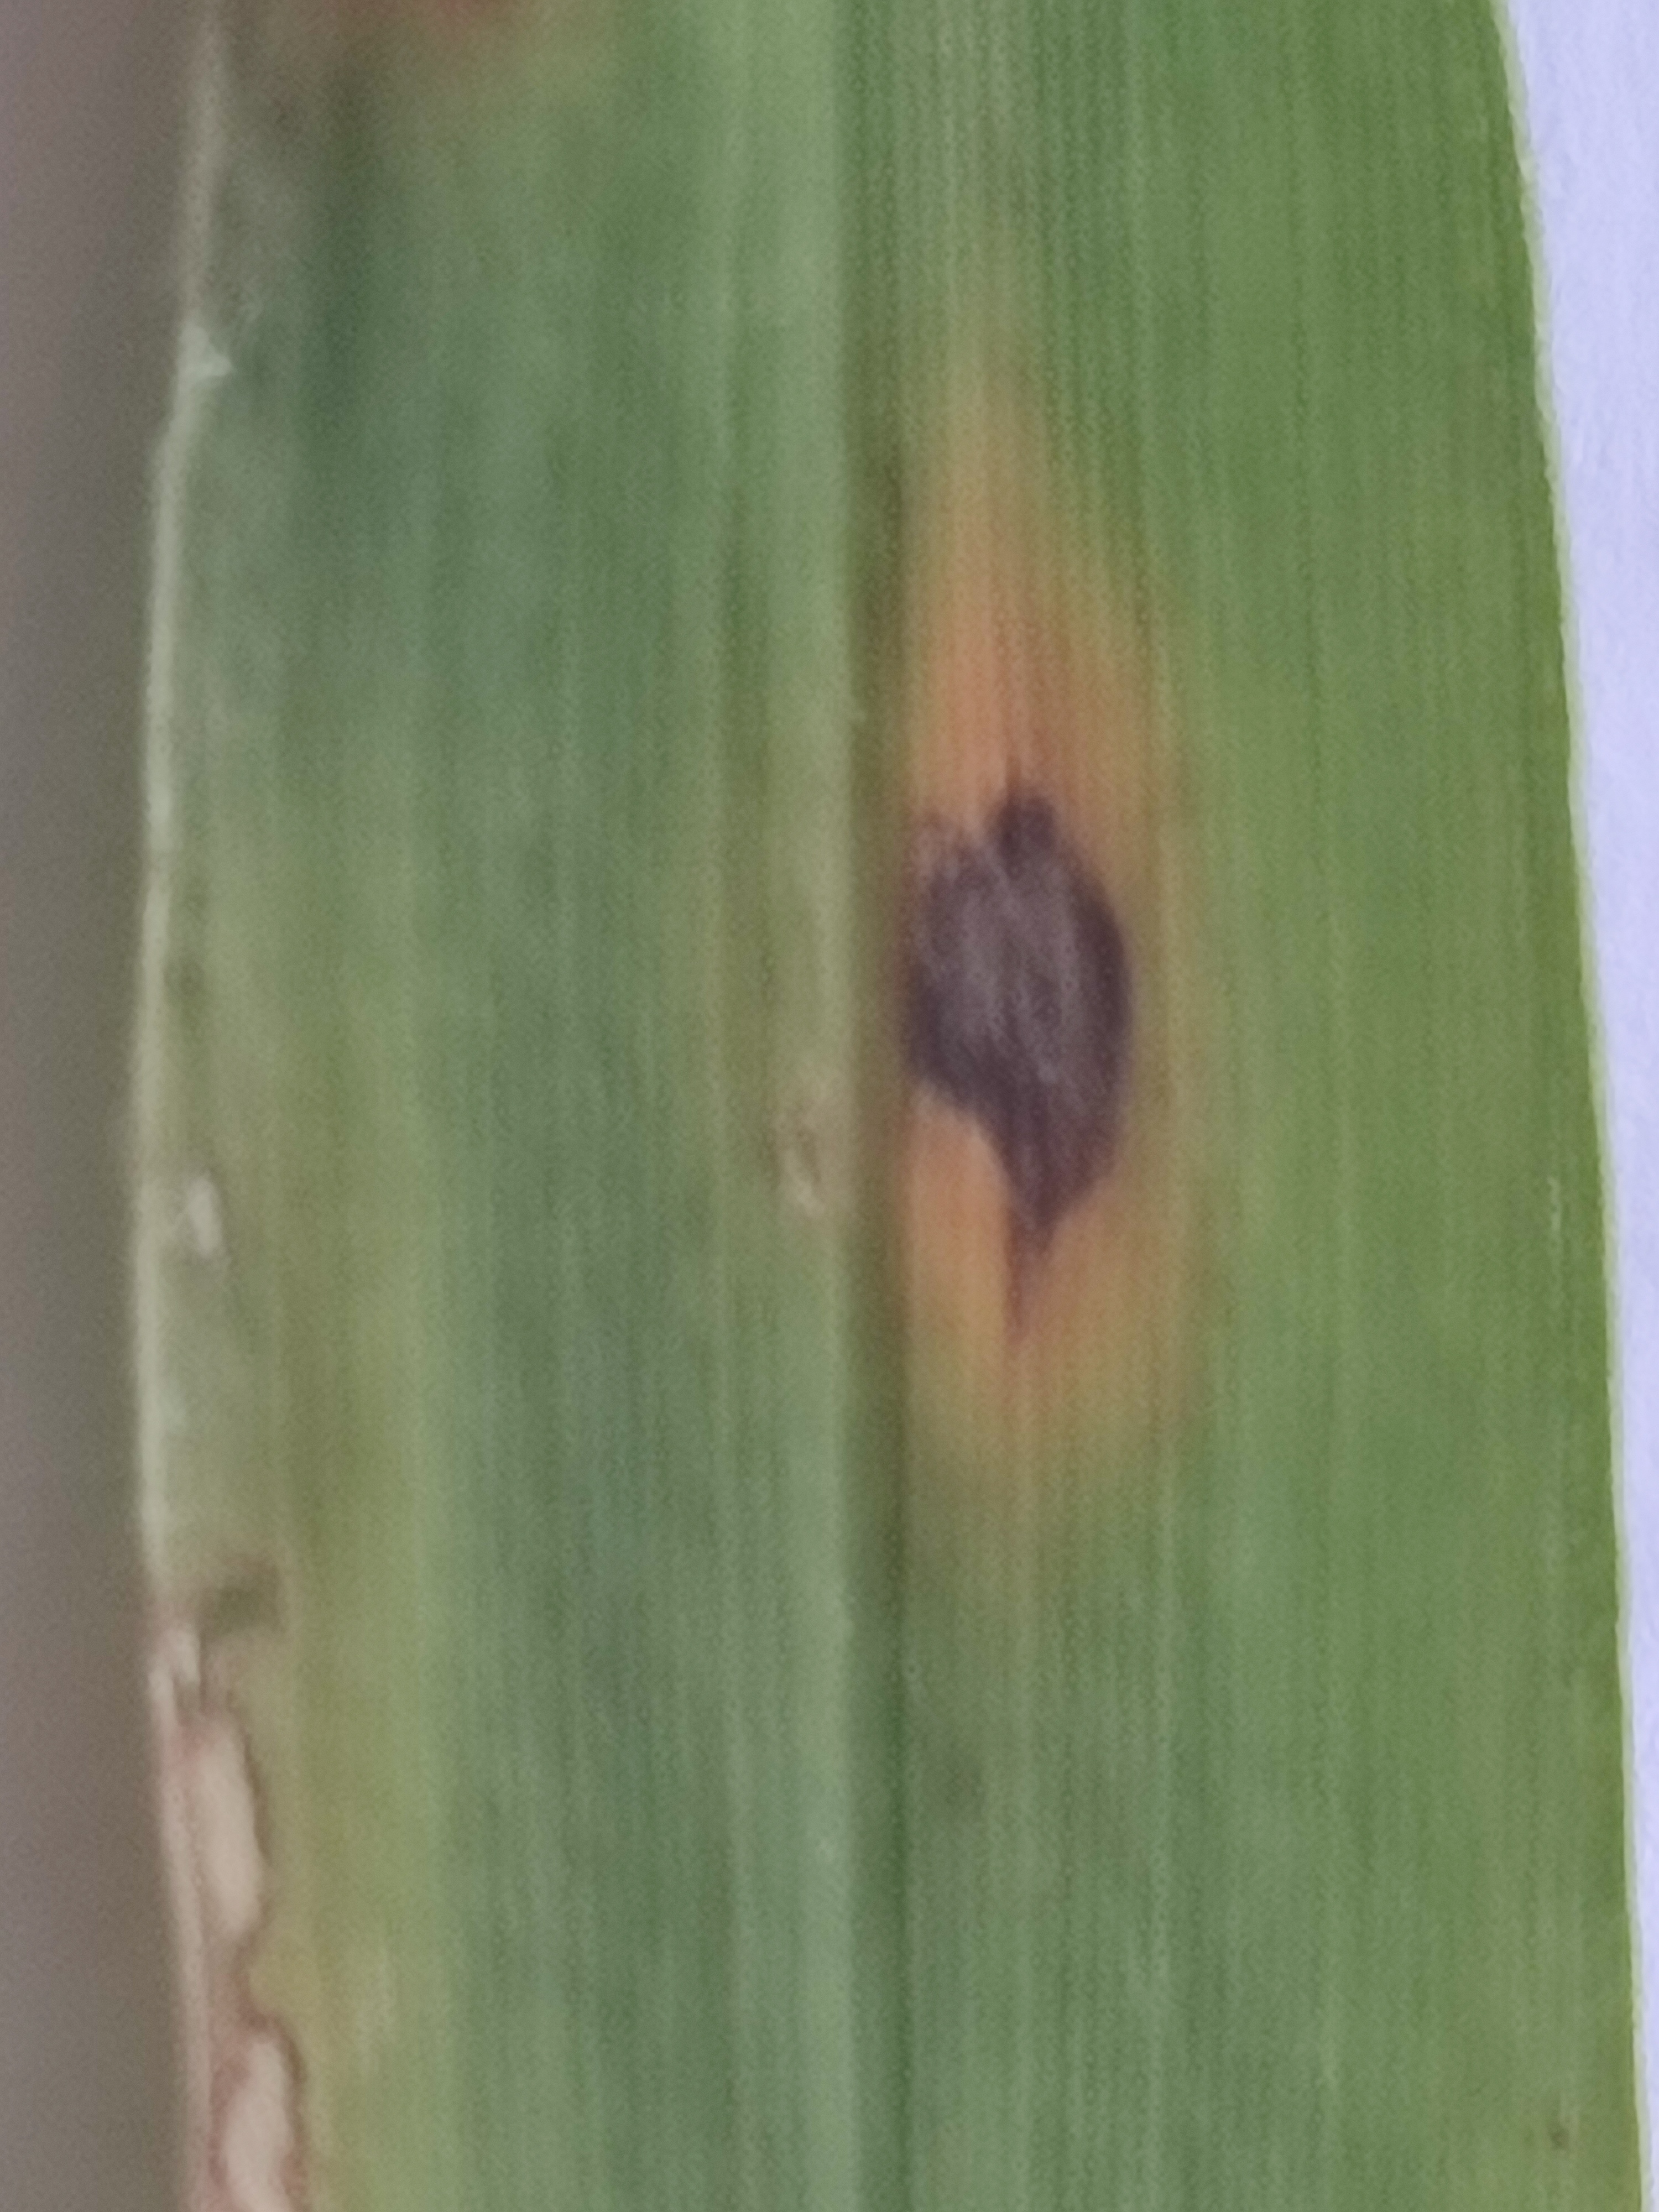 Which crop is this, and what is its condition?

pearl millet, pyricularia sp.
